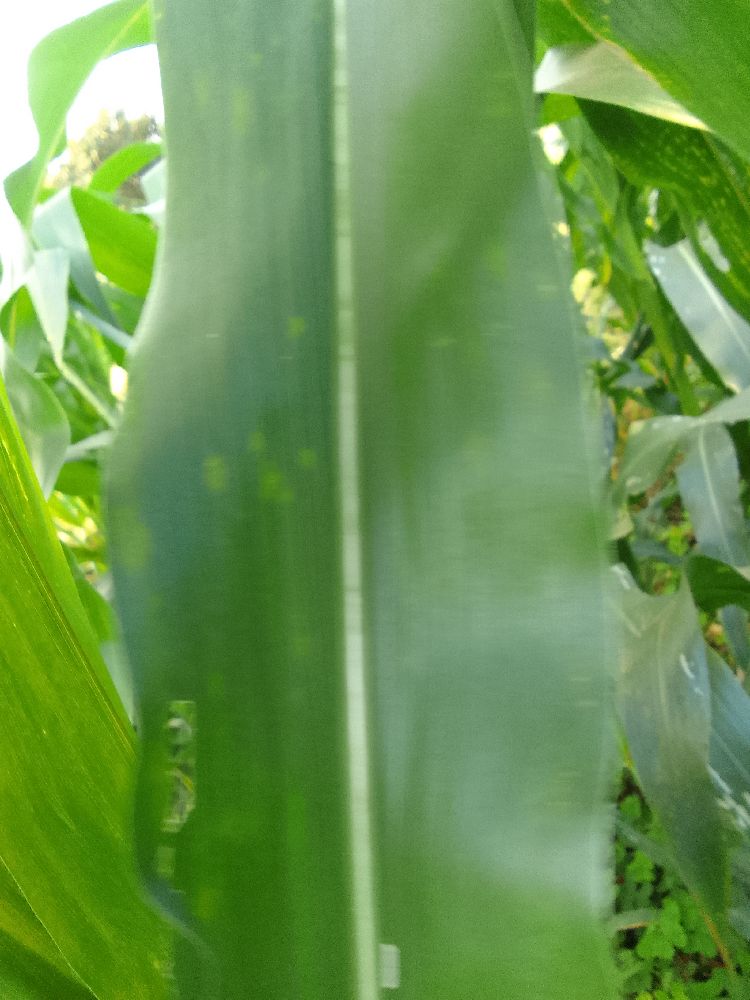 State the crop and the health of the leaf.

maize, healthy
